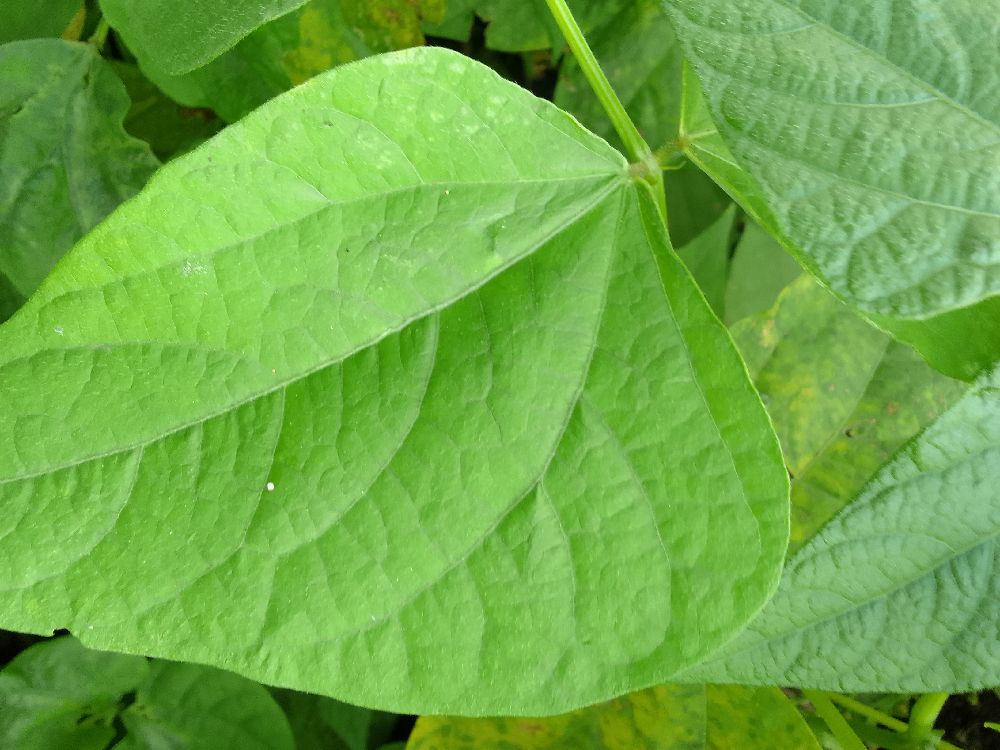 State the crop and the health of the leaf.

common bean, healthy
